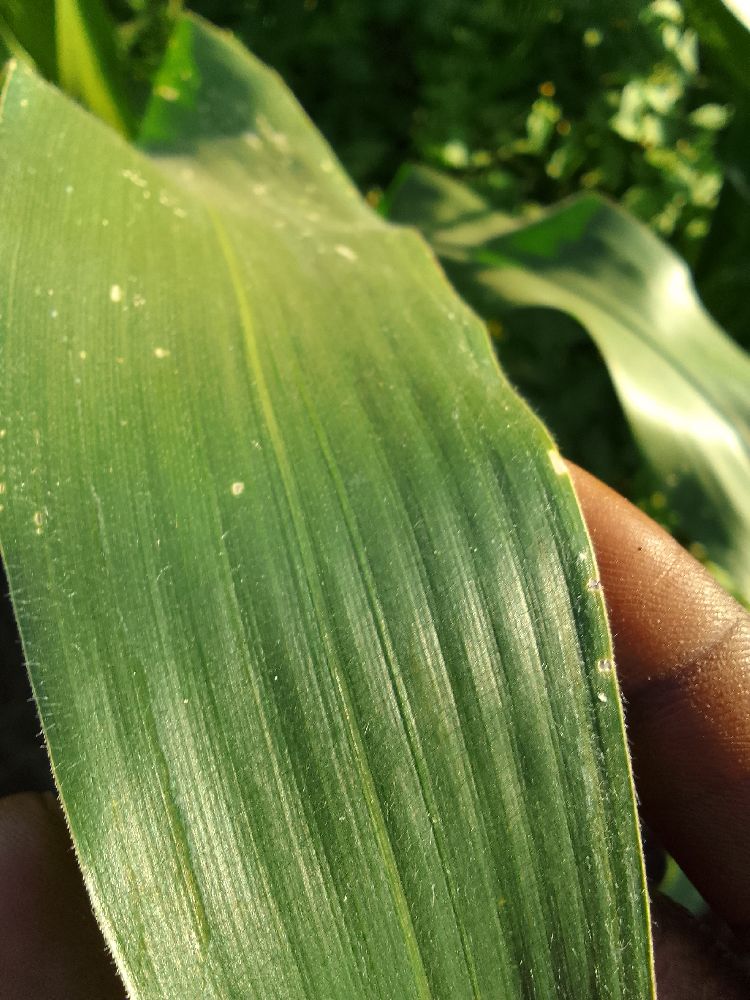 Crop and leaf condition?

maize, healthy
